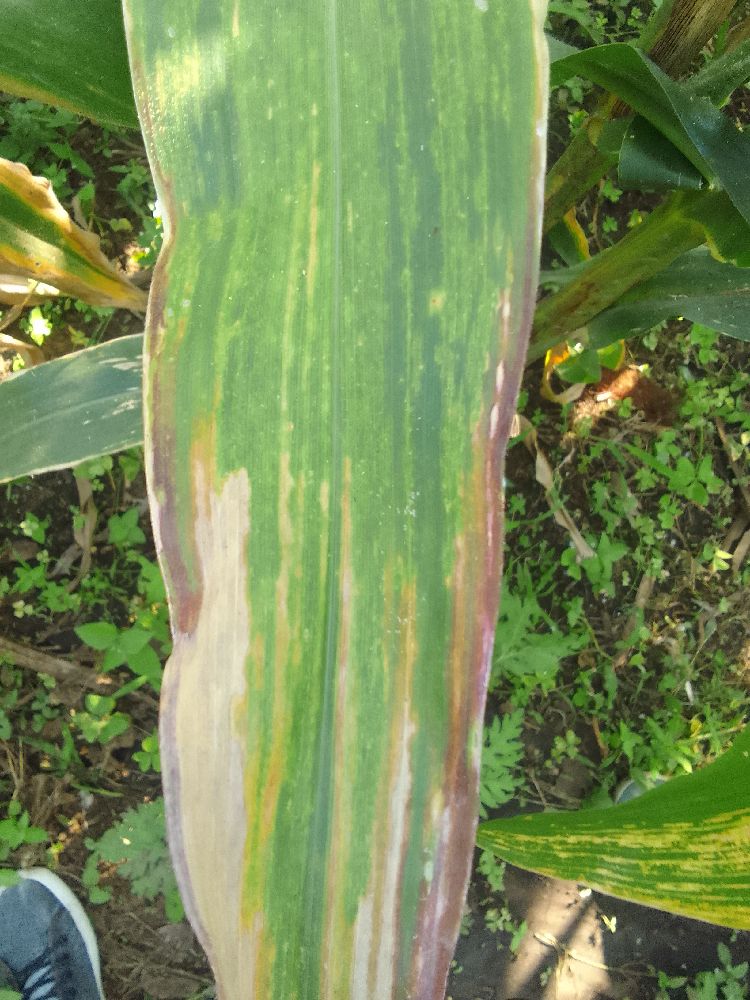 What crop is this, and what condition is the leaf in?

maize, maize lethal necrosis
